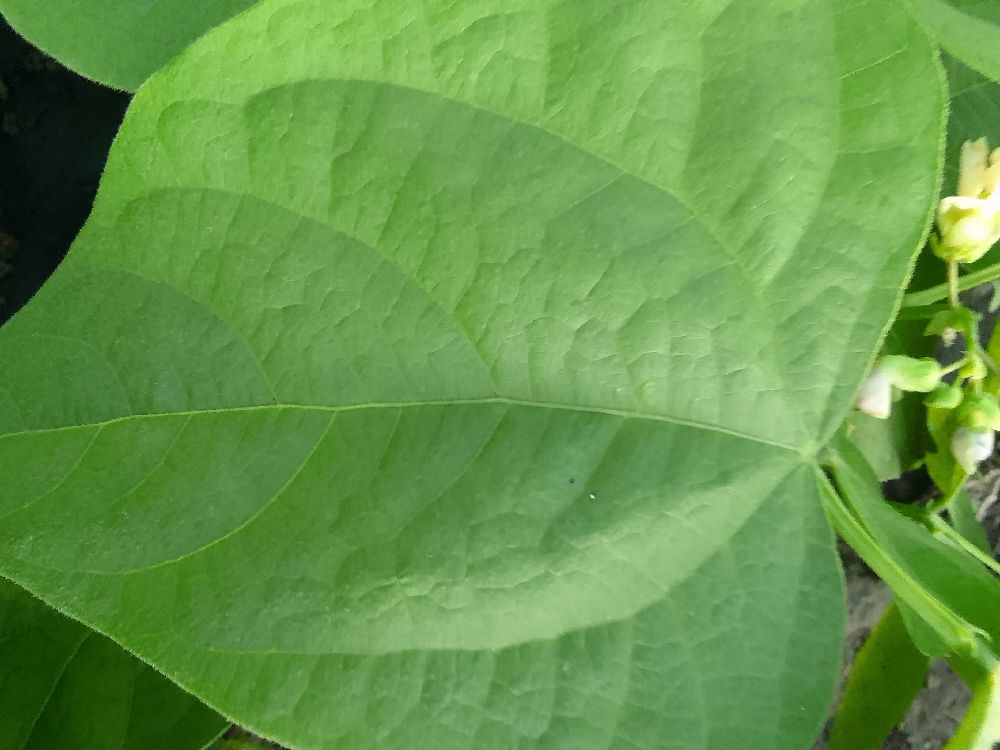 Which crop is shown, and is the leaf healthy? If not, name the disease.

common bean, healthy
